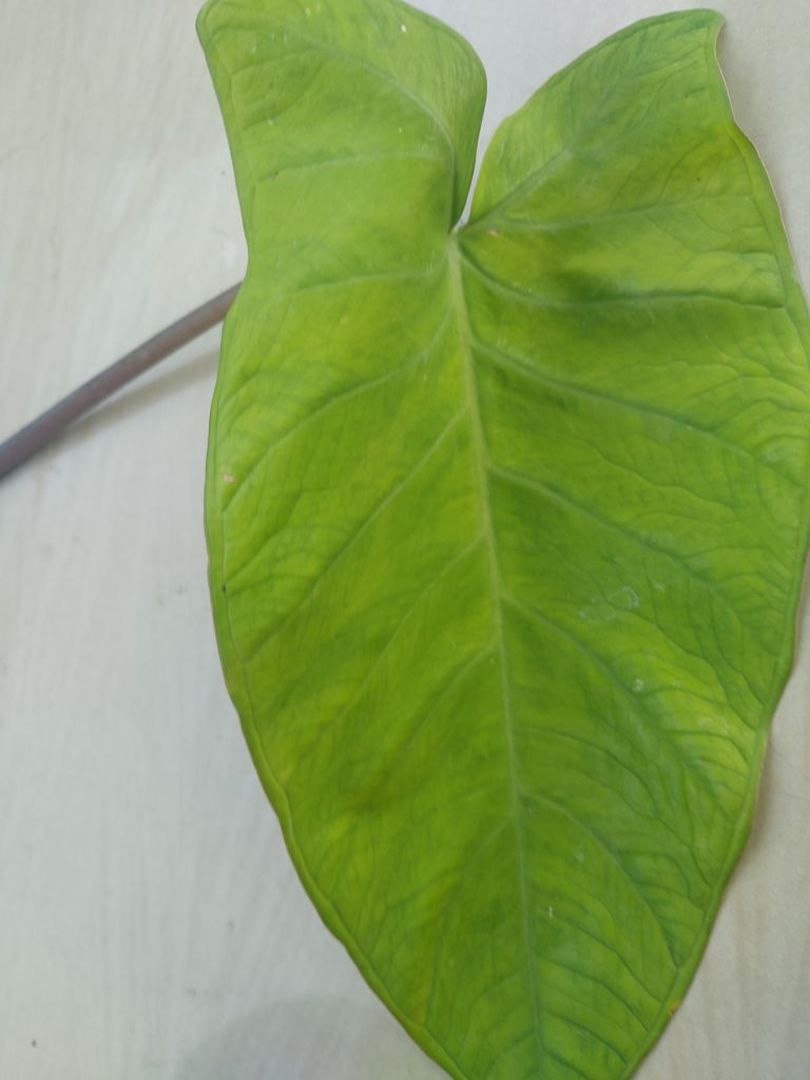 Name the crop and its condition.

taro, mosaic
